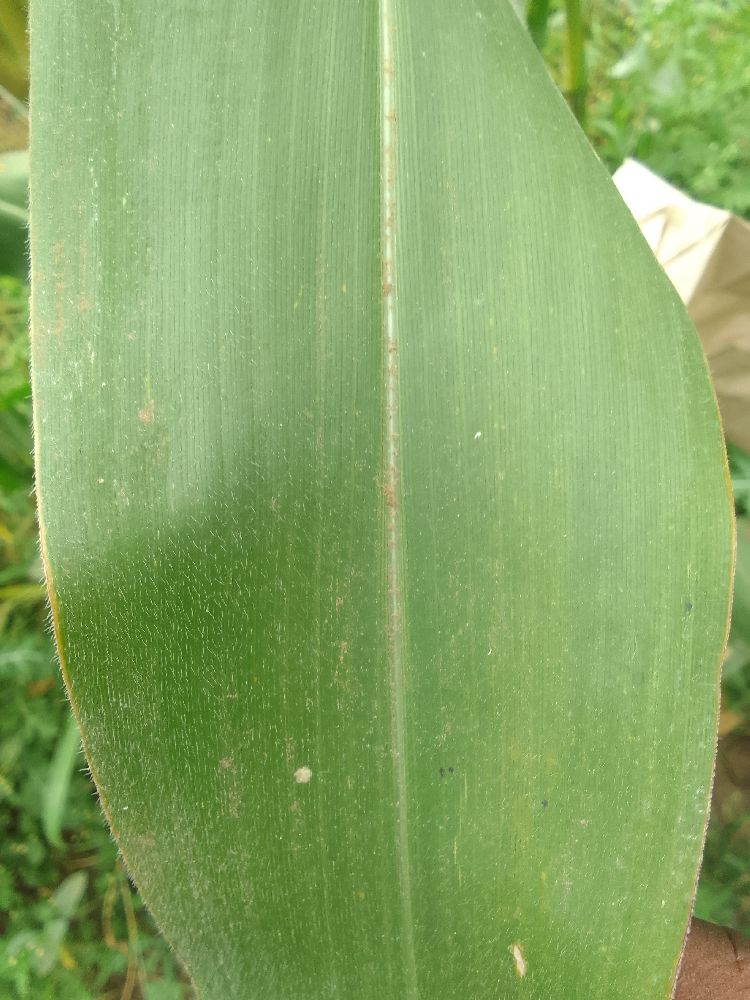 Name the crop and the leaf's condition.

maize, healthy
